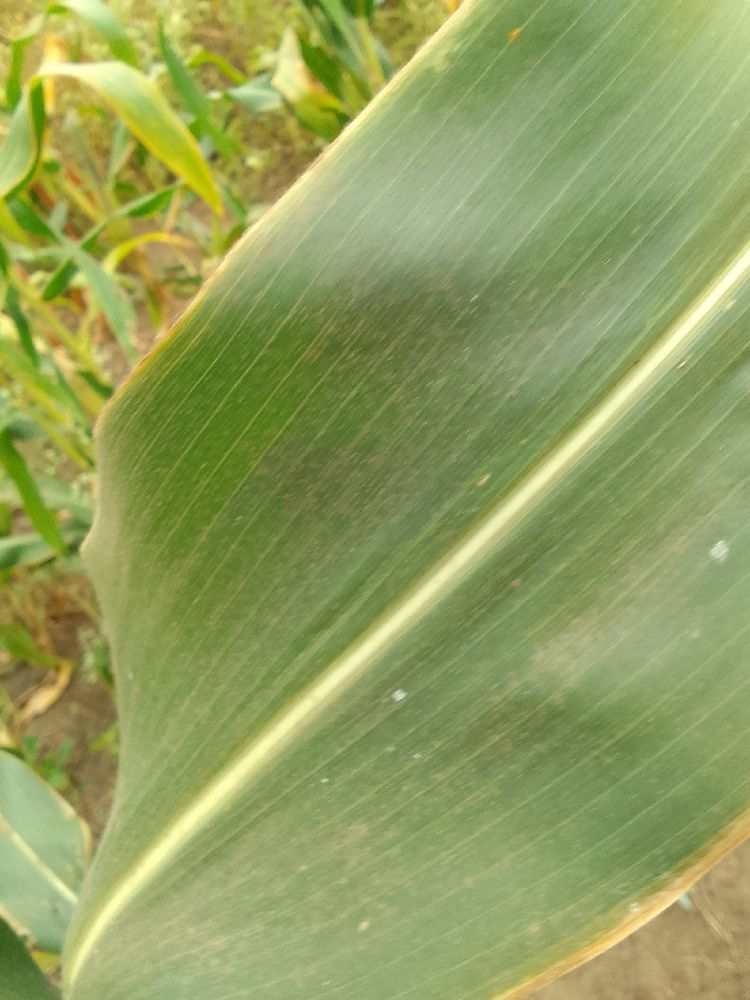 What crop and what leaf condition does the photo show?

maize, healthy
